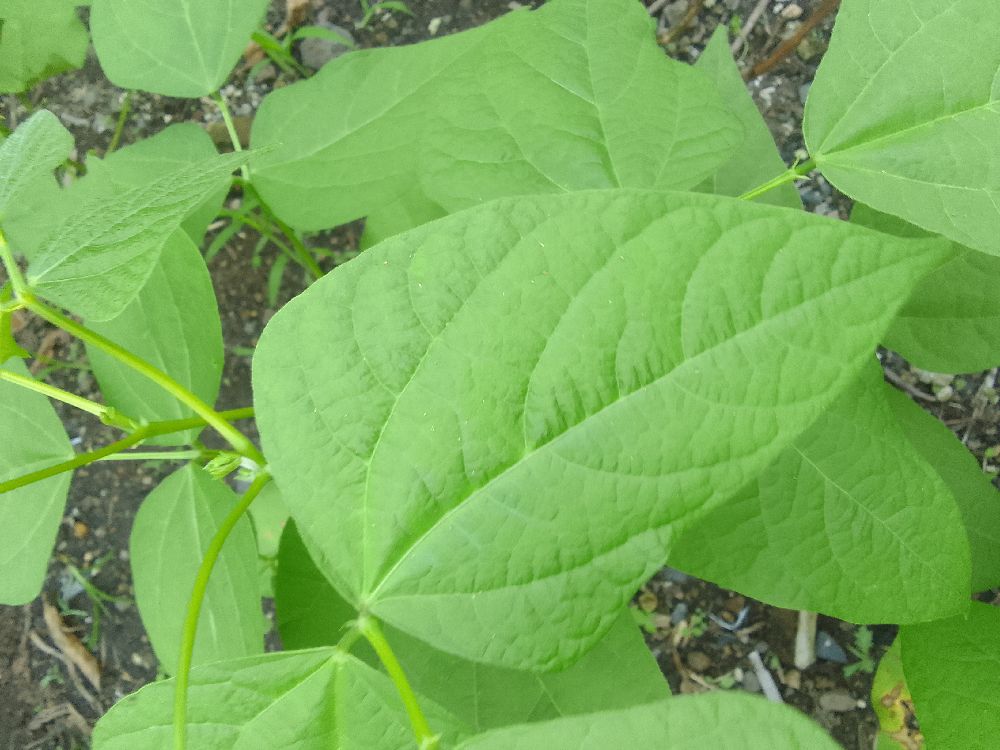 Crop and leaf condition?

common bean, healthy
